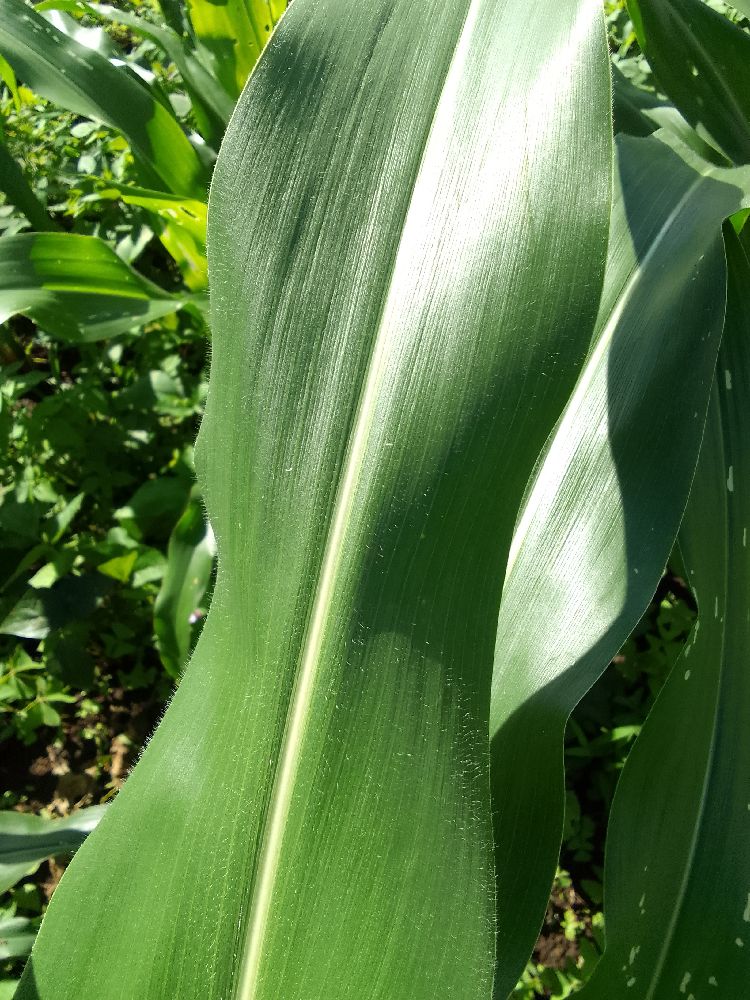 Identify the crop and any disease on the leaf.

maize, healthy
